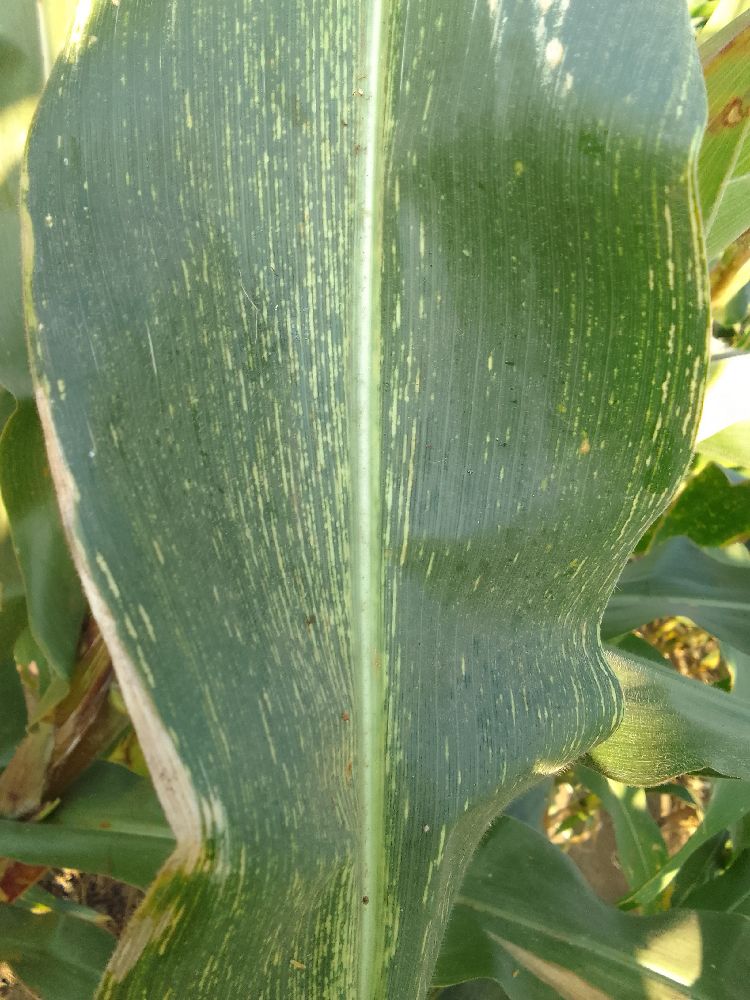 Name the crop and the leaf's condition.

maize, maize streak virus
